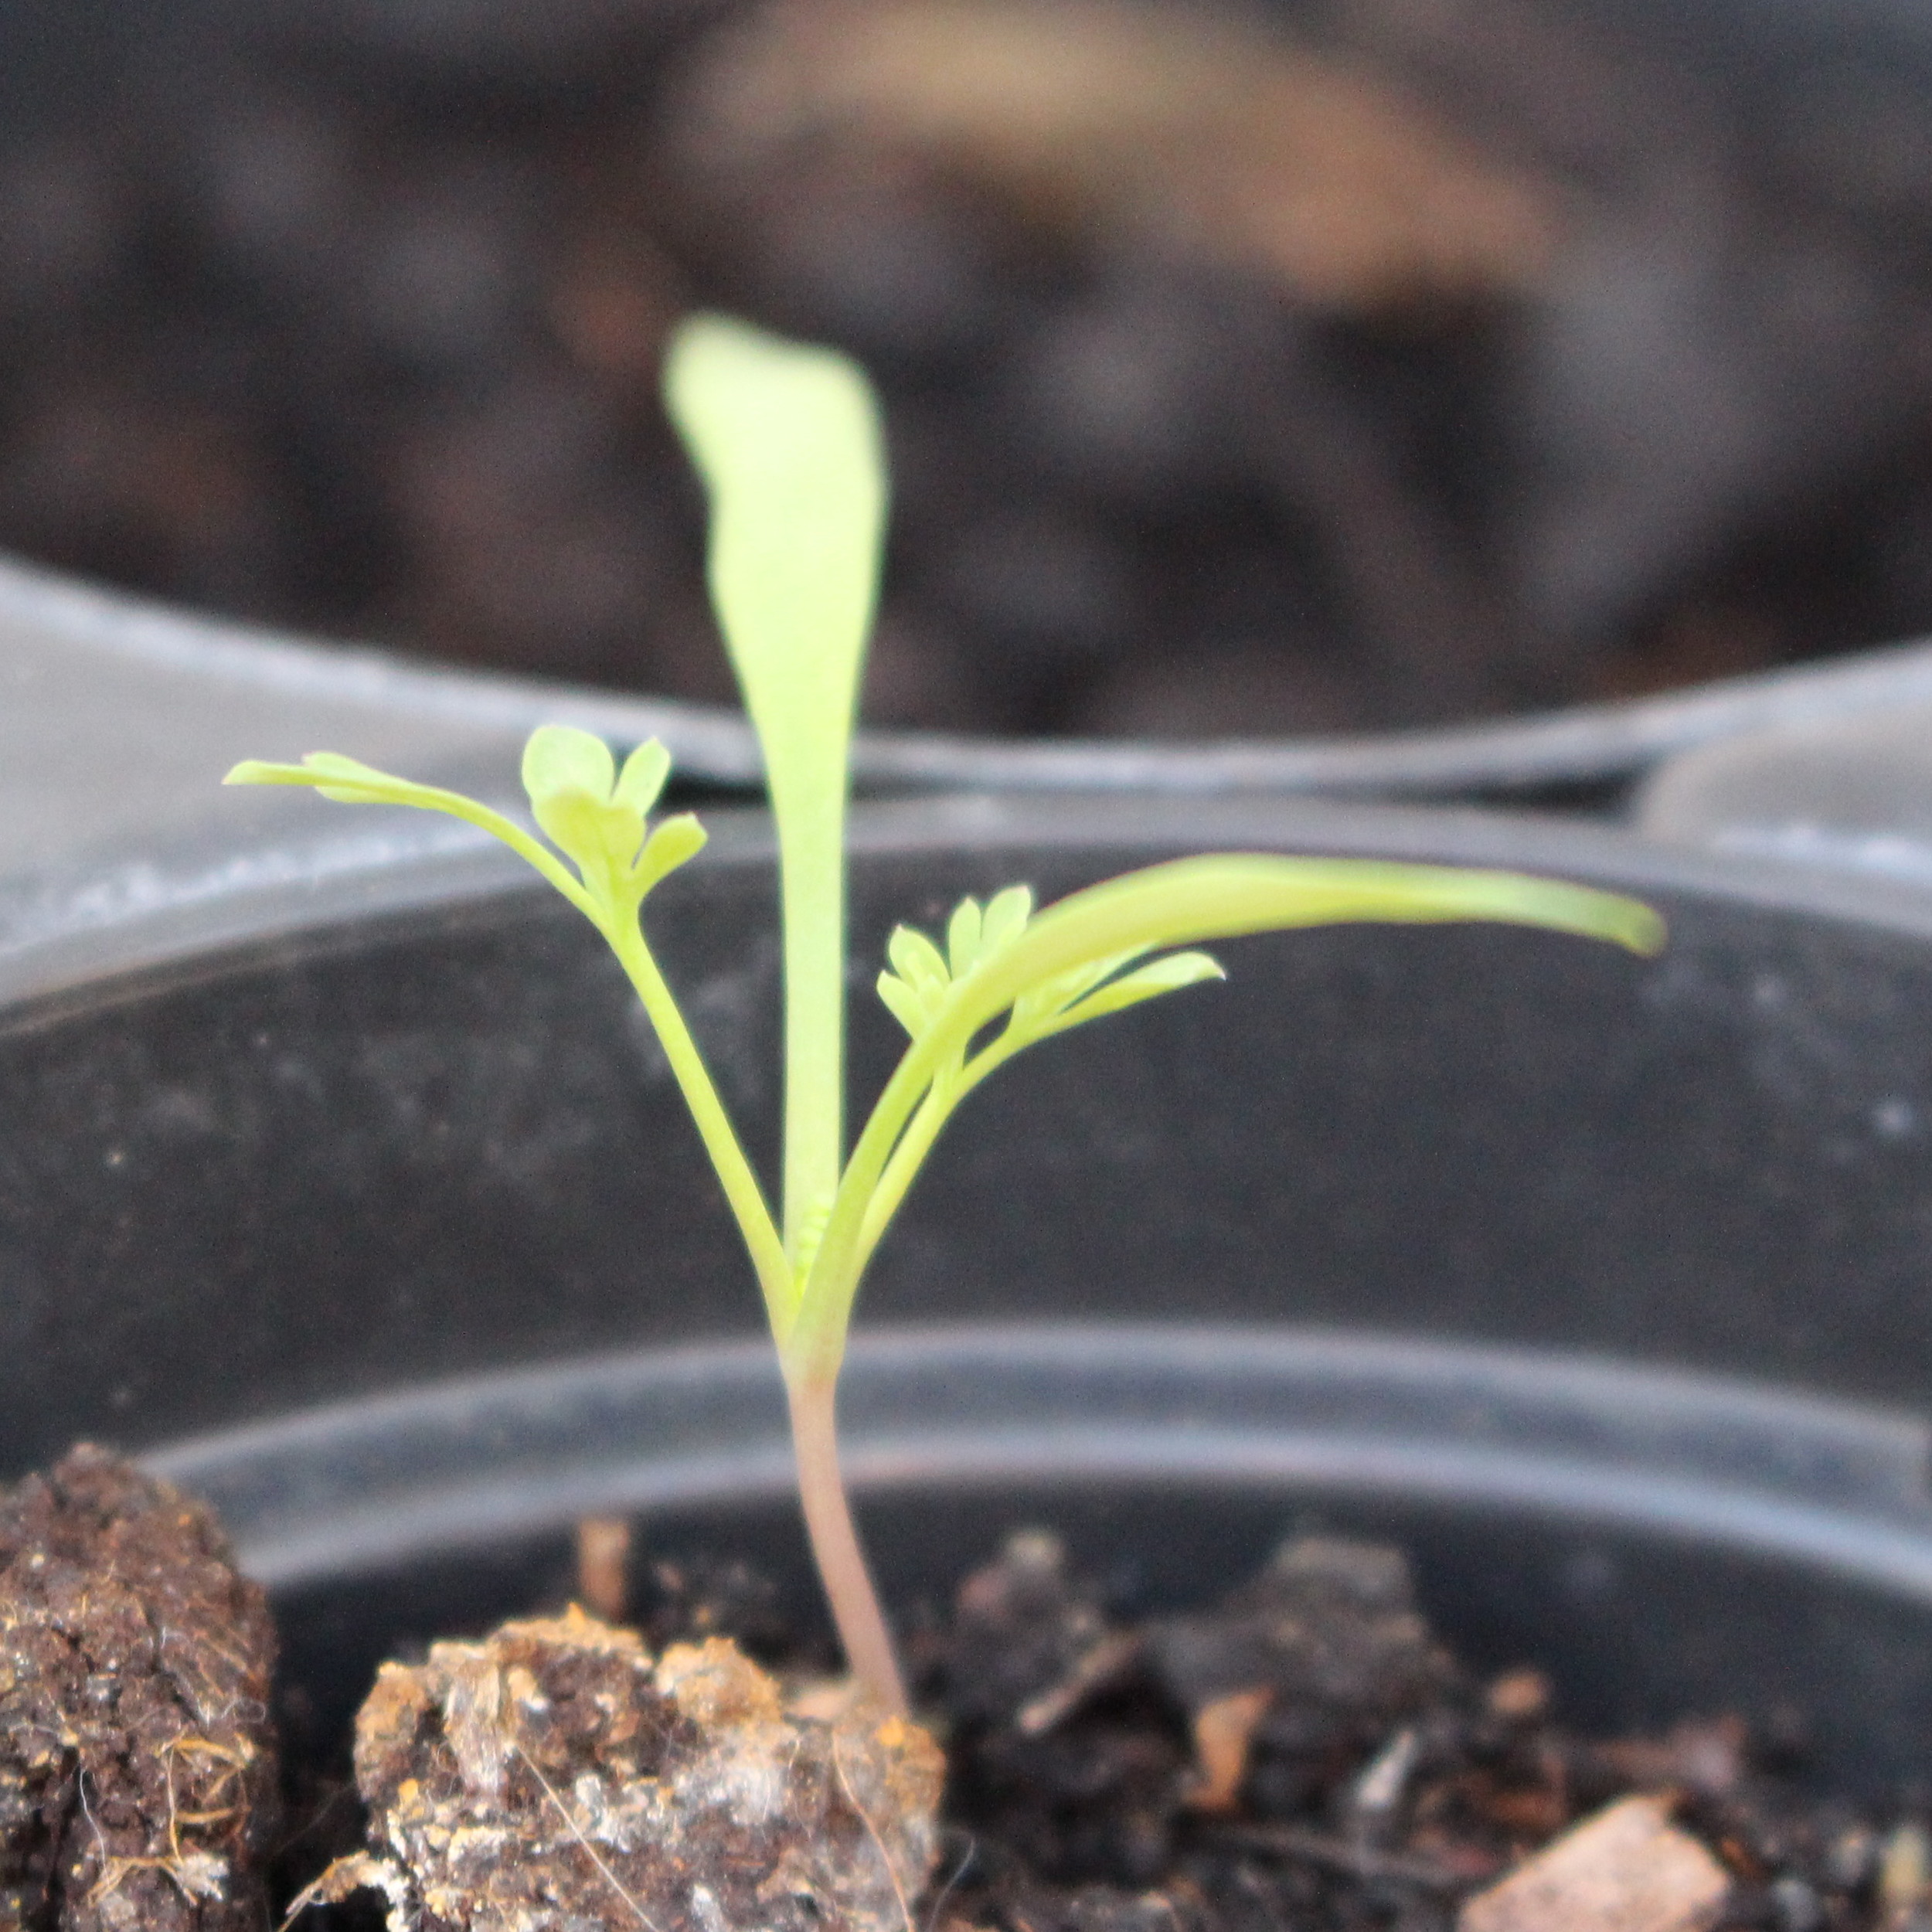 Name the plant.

Fumaria officinalis
